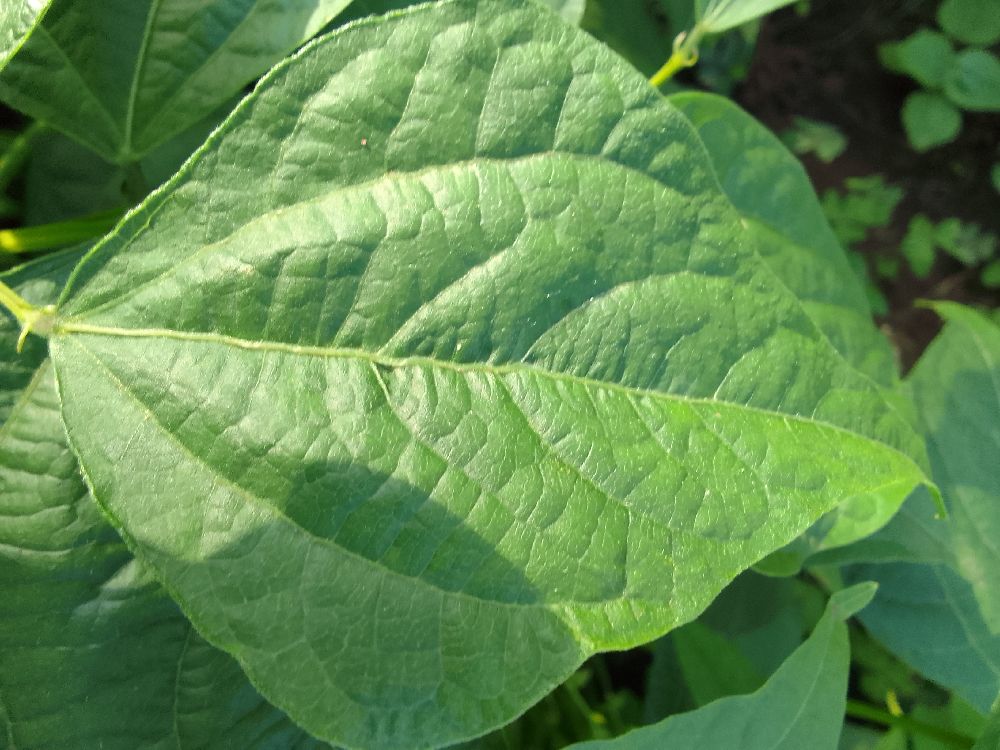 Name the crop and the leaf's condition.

common bean, healthy
